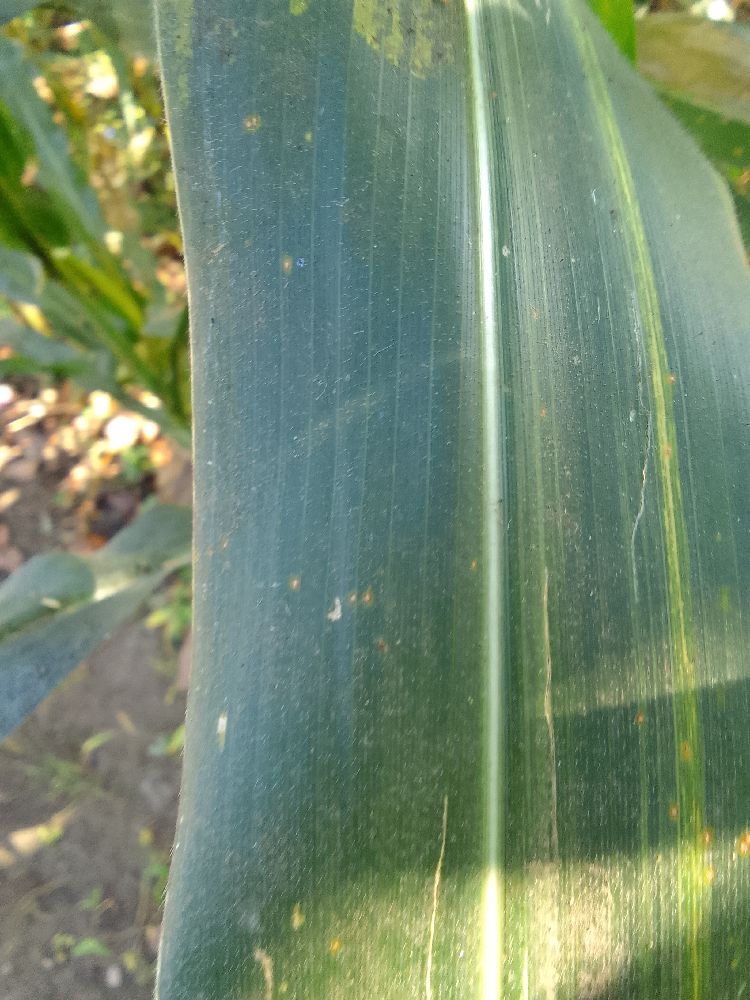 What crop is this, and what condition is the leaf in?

maize, healthy
